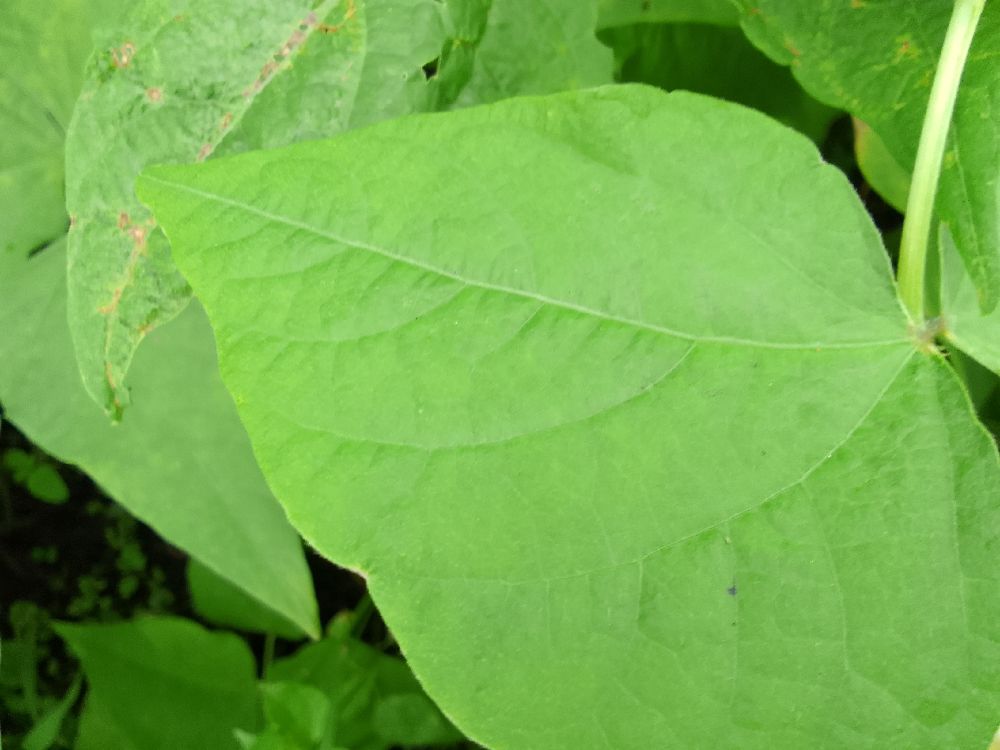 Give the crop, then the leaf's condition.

common bean, healthy
